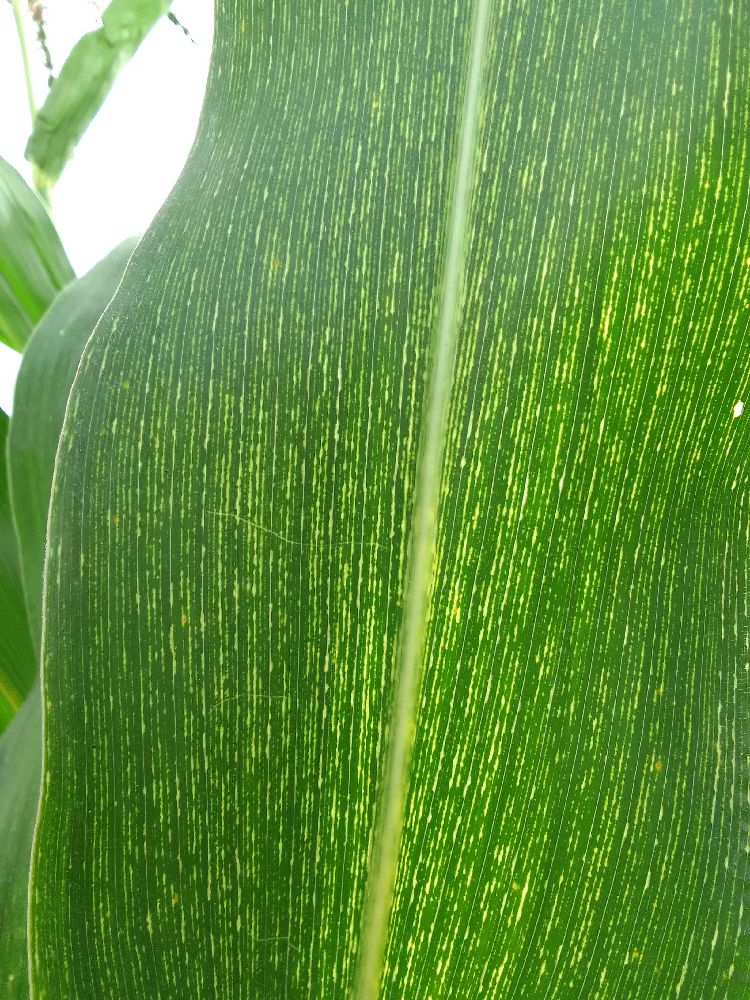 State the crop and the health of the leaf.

maize, maize streak virus
